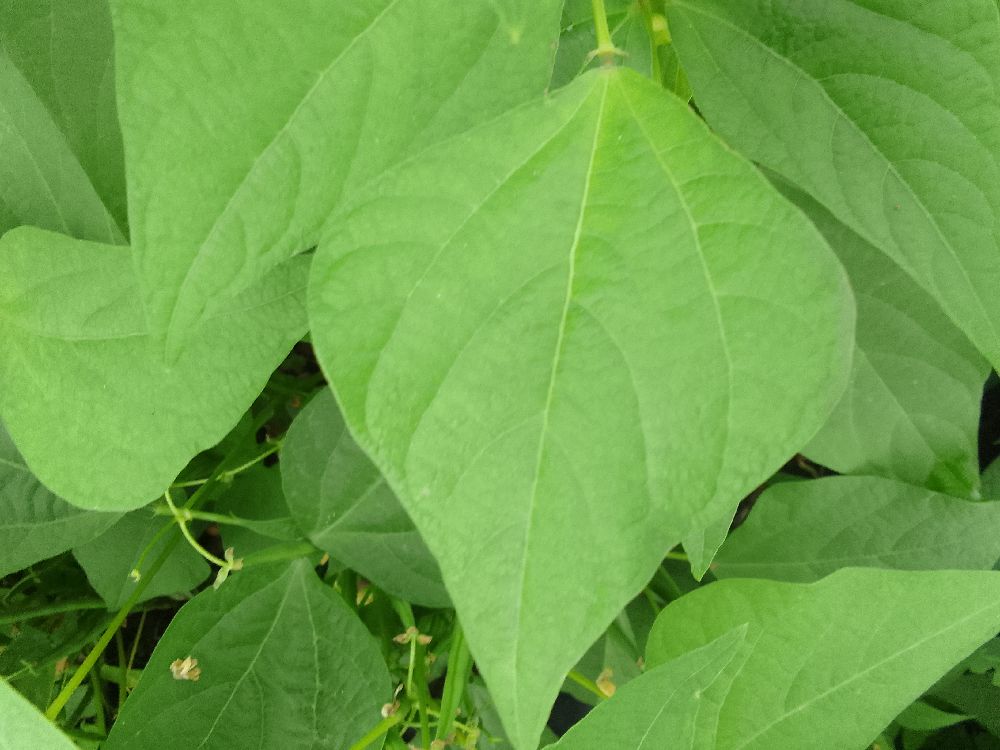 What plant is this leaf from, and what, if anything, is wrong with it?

common bean, healthy
